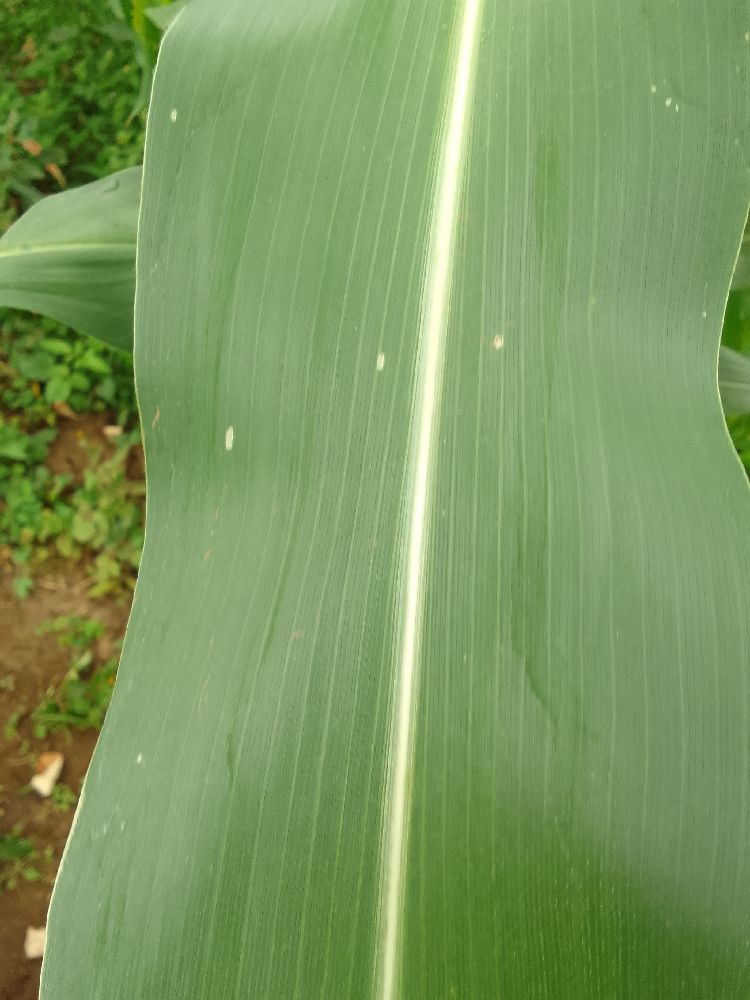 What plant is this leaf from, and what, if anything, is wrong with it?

maize, healthy
